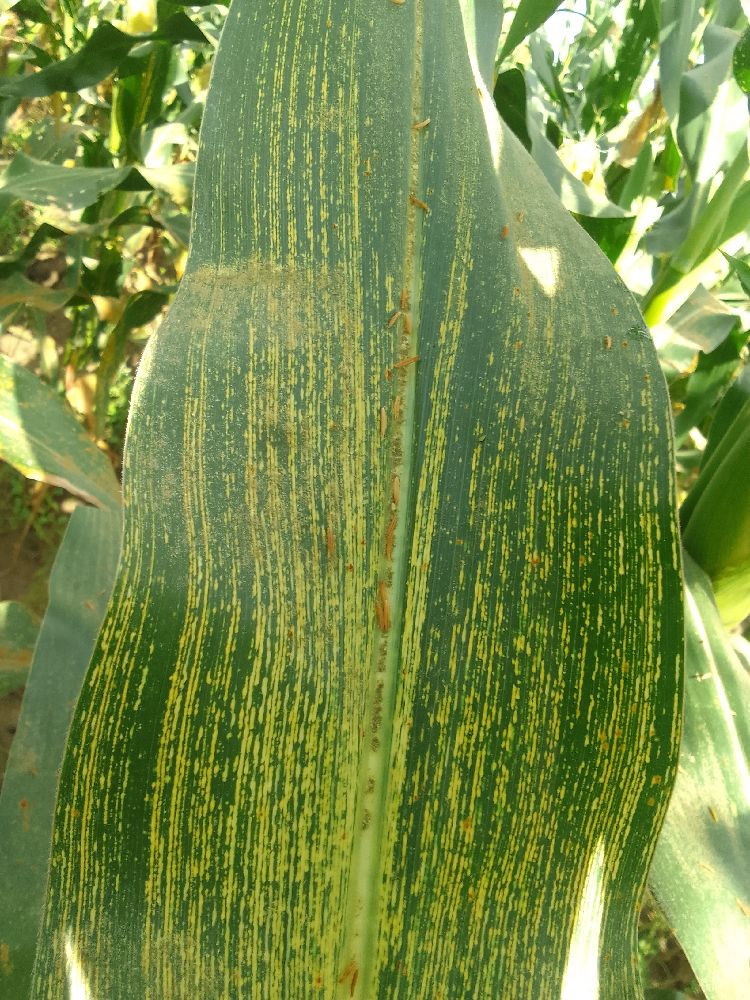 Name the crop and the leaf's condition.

maize, maize streak virus
